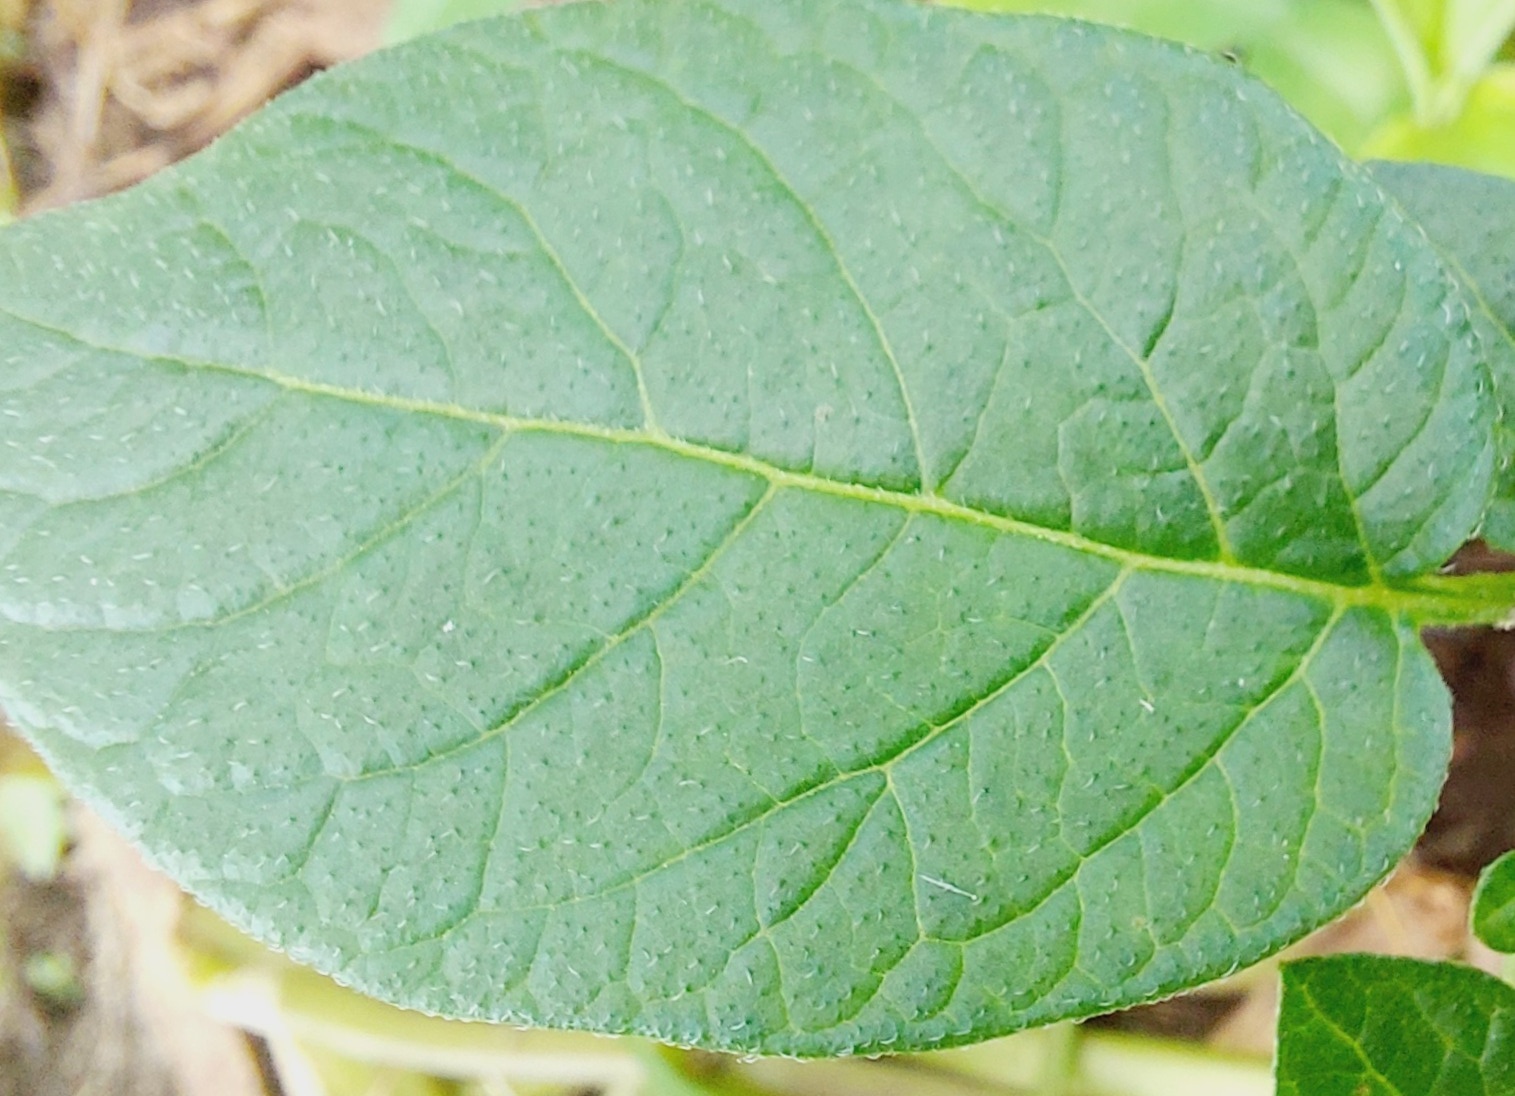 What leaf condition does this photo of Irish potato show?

healthy
